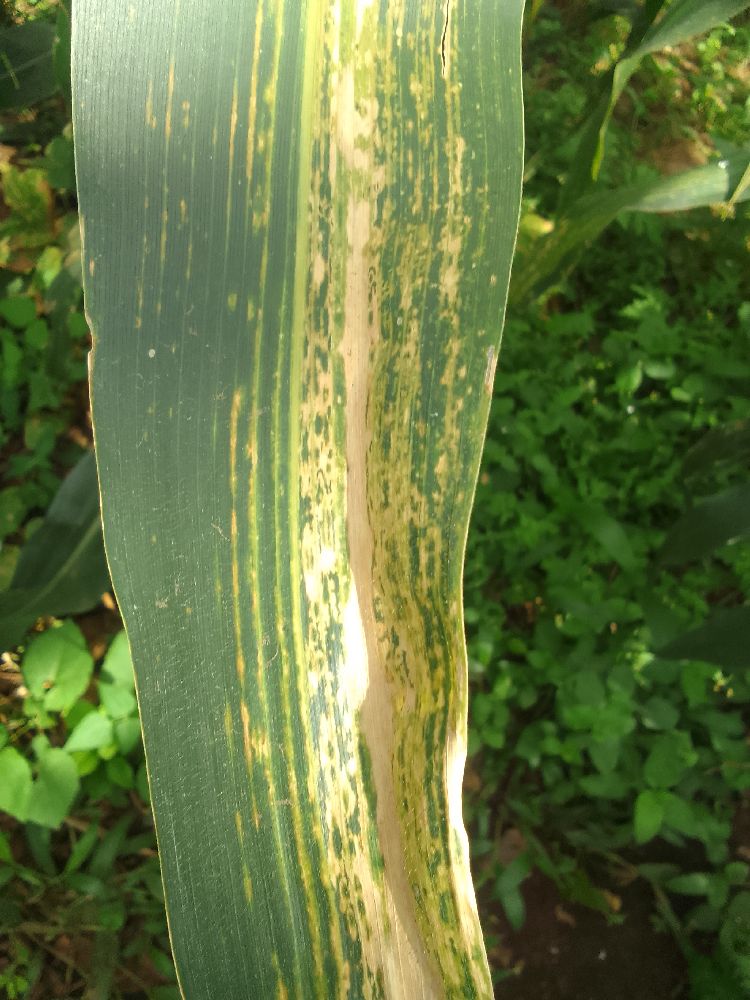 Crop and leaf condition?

maize, maize lethal necrosis
